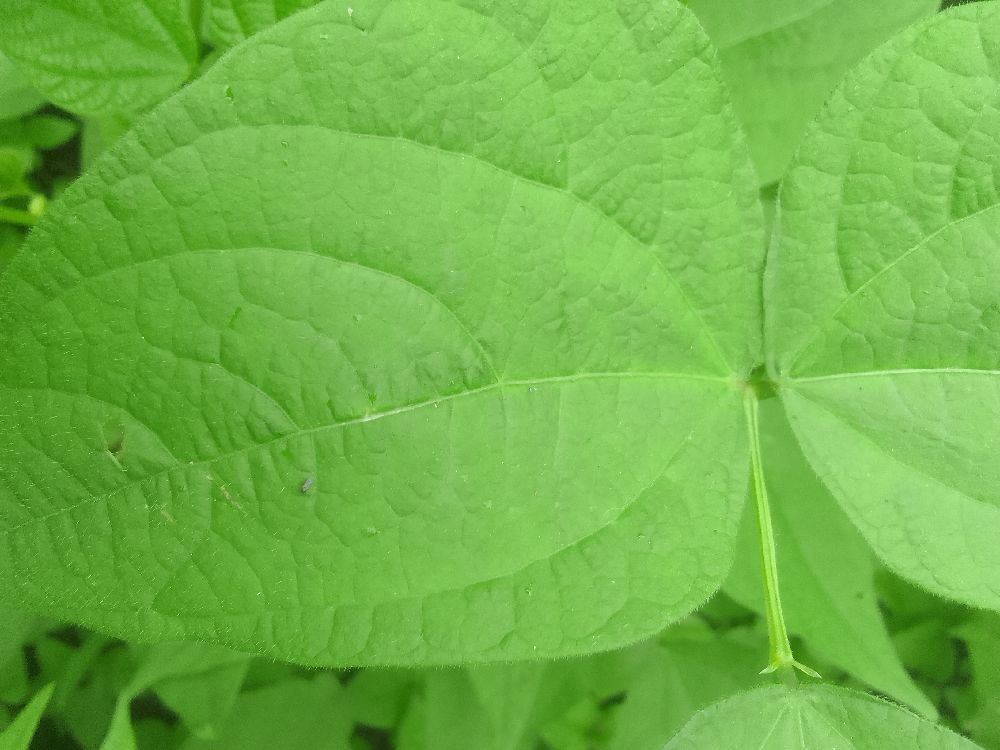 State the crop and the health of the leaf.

common bean, healthy
